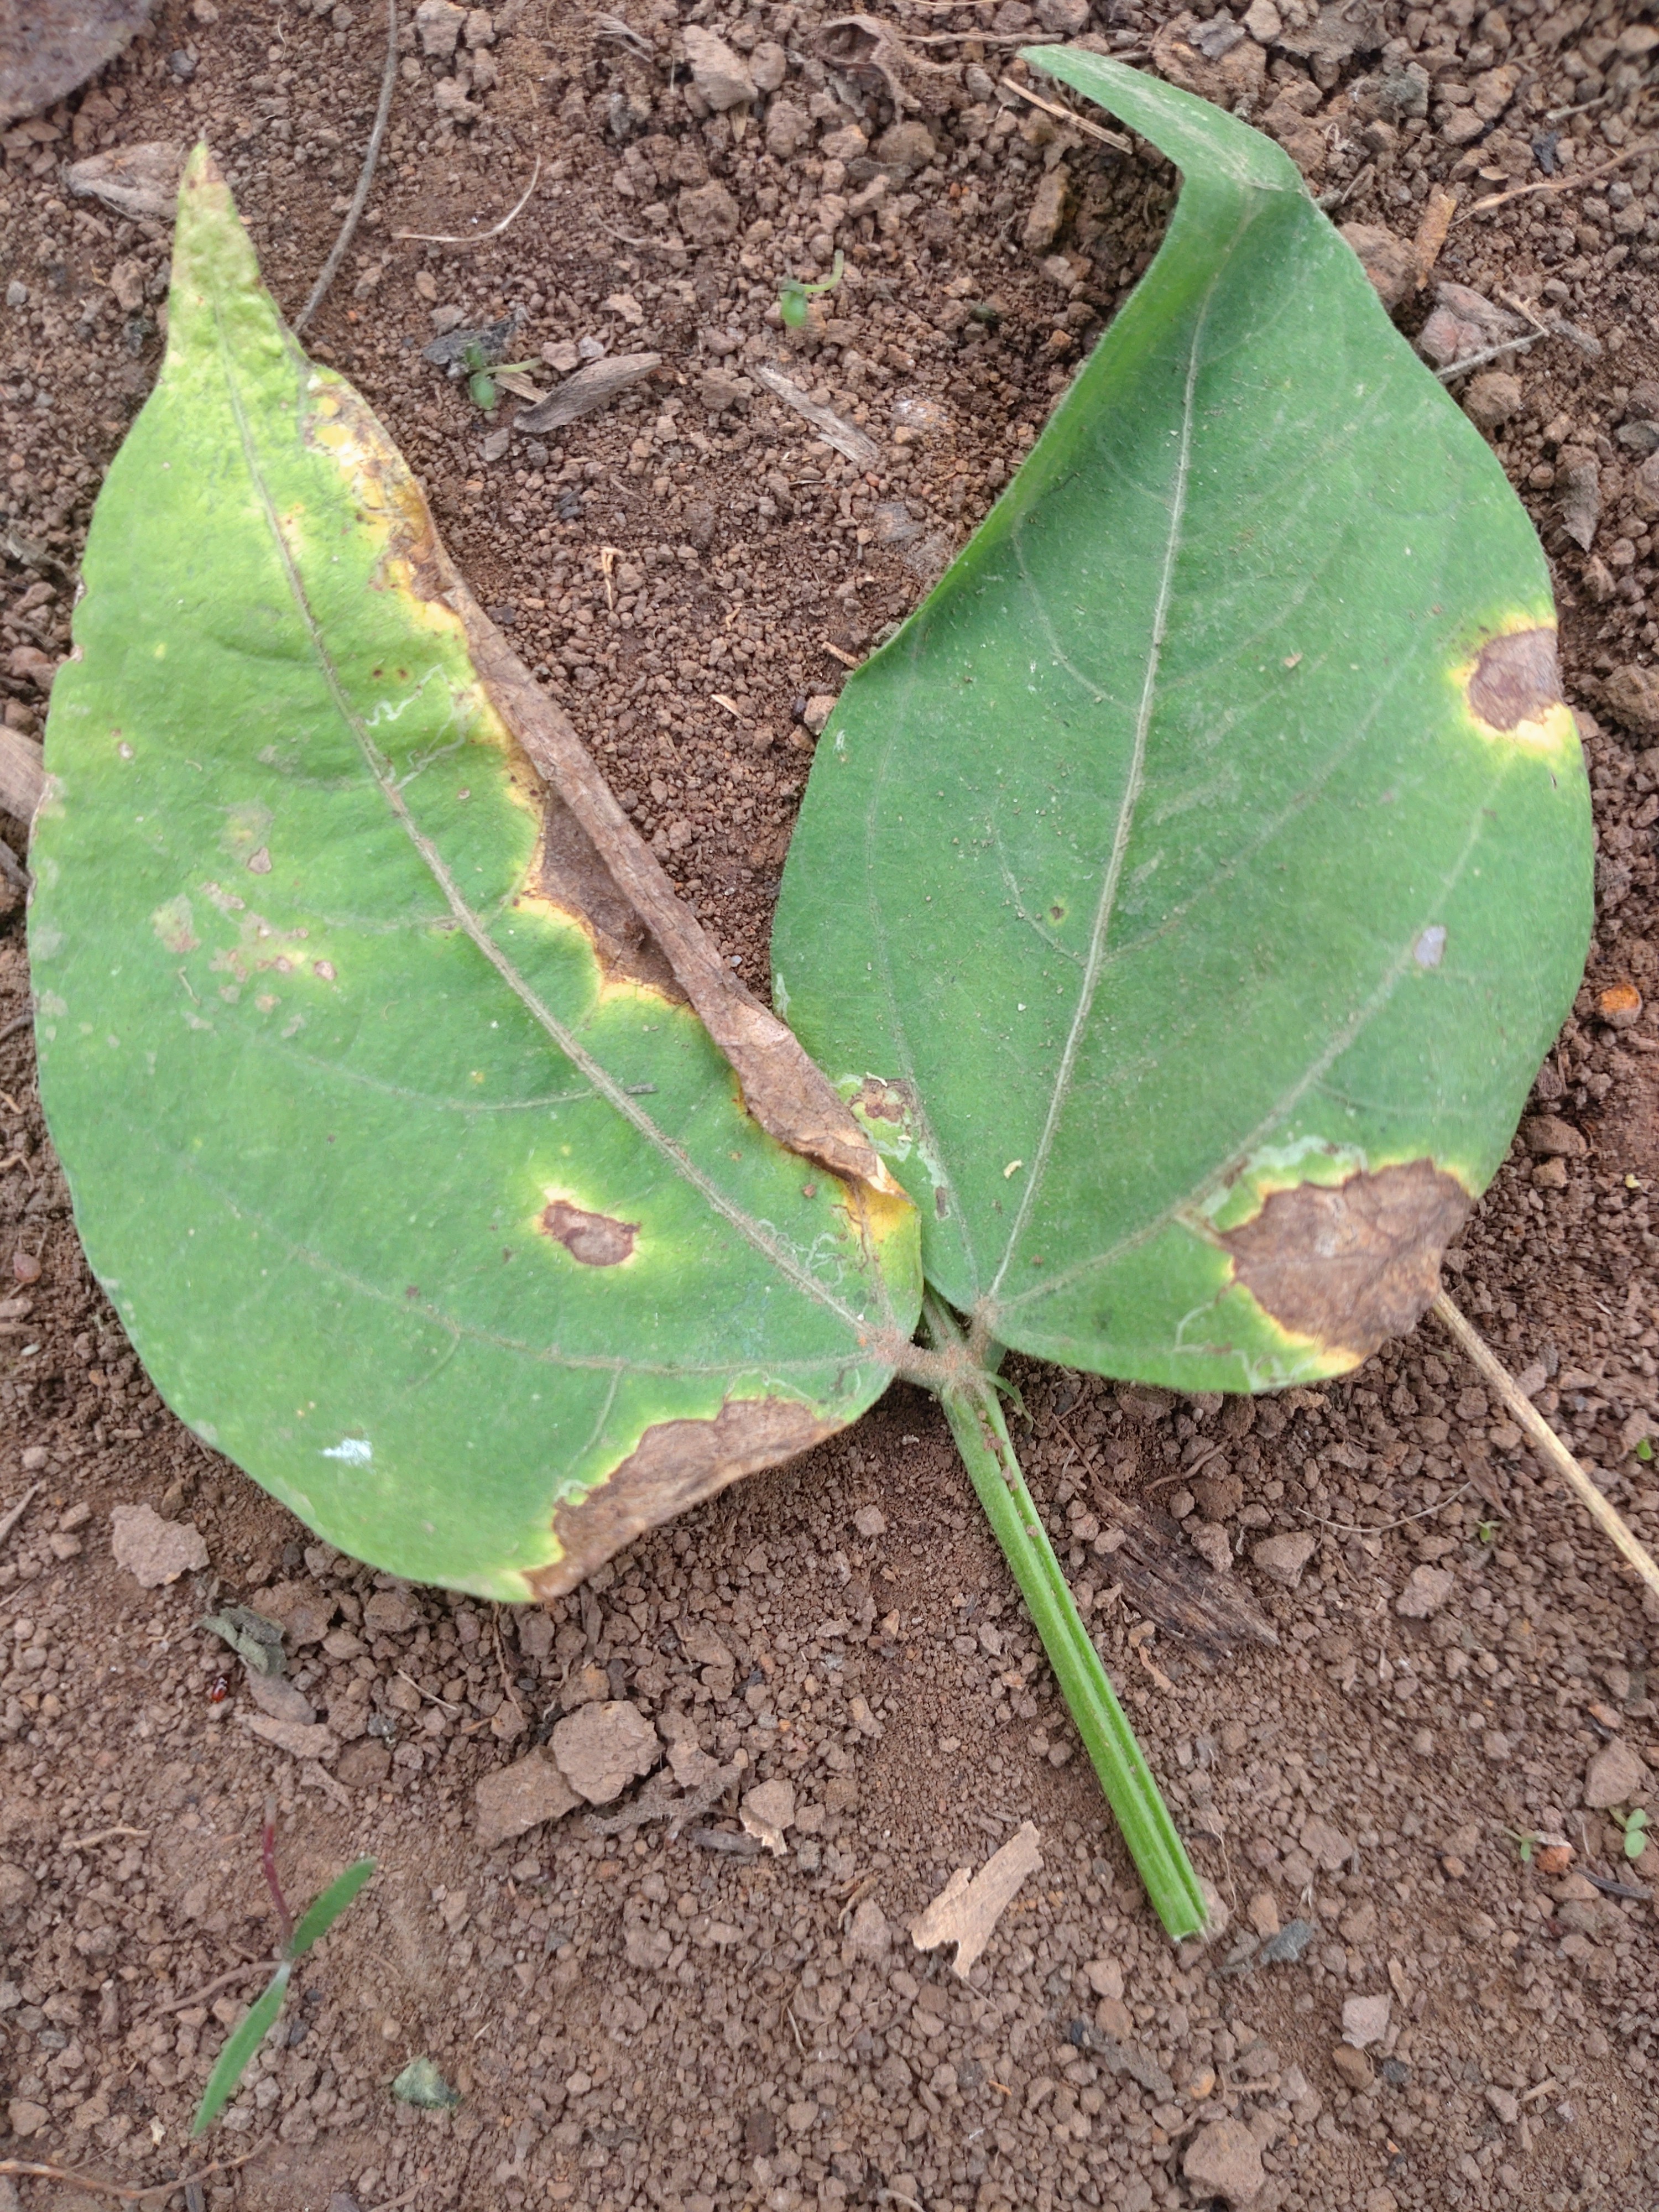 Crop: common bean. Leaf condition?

anthracnose
